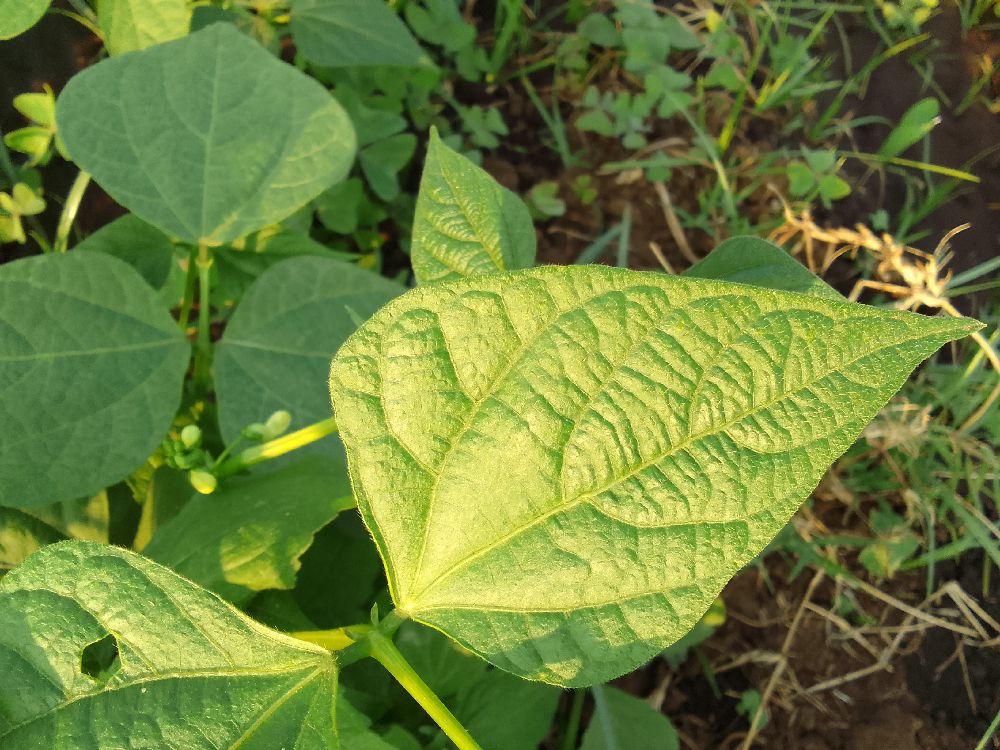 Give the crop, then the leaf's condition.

common bean, healthy
